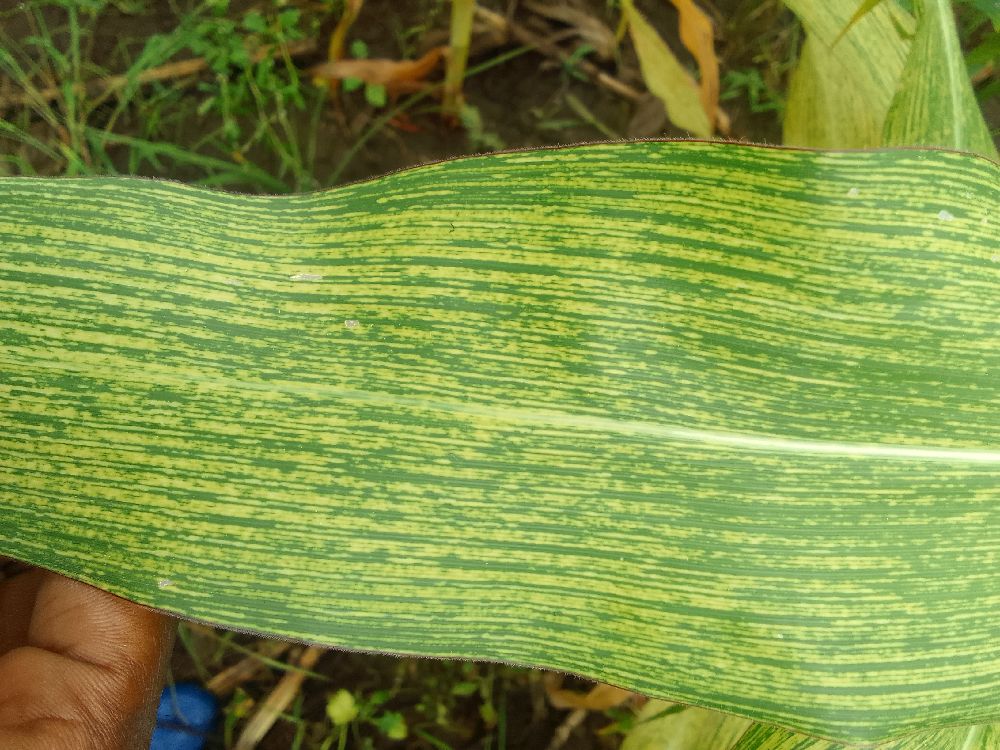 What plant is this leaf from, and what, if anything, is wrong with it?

maize, maize streak virus
